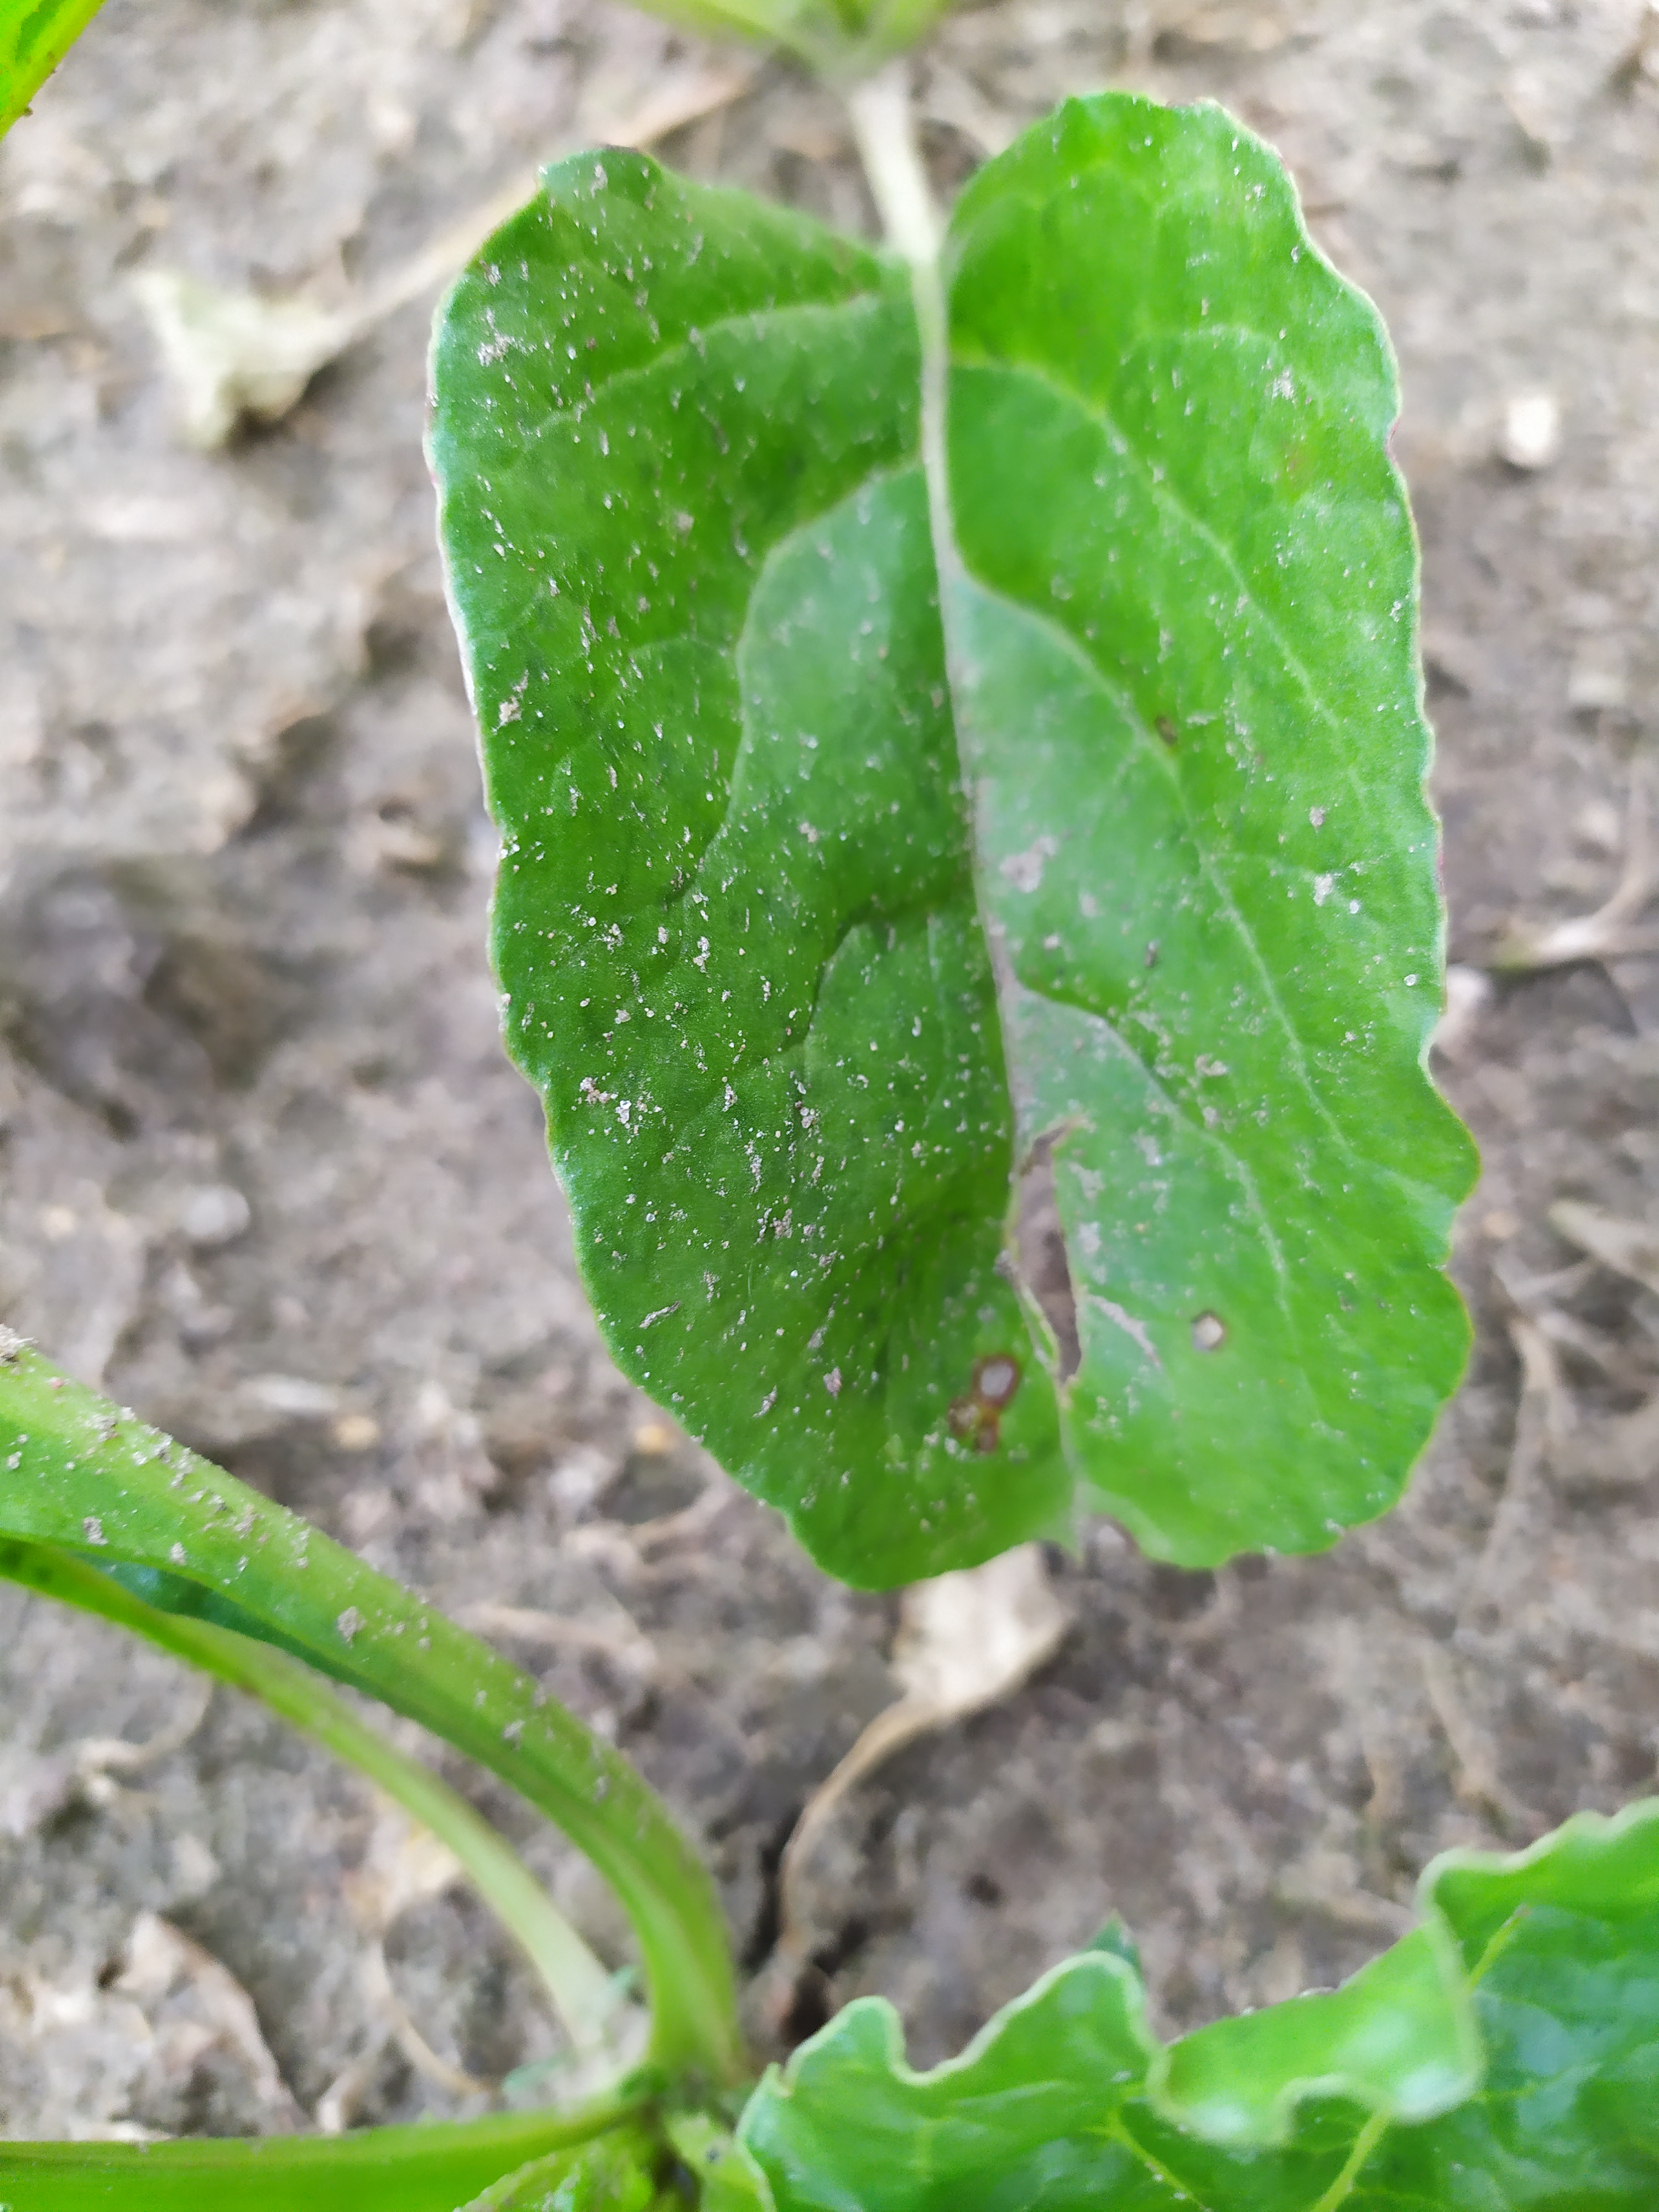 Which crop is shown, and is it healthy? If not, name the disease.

beet, cercospora
